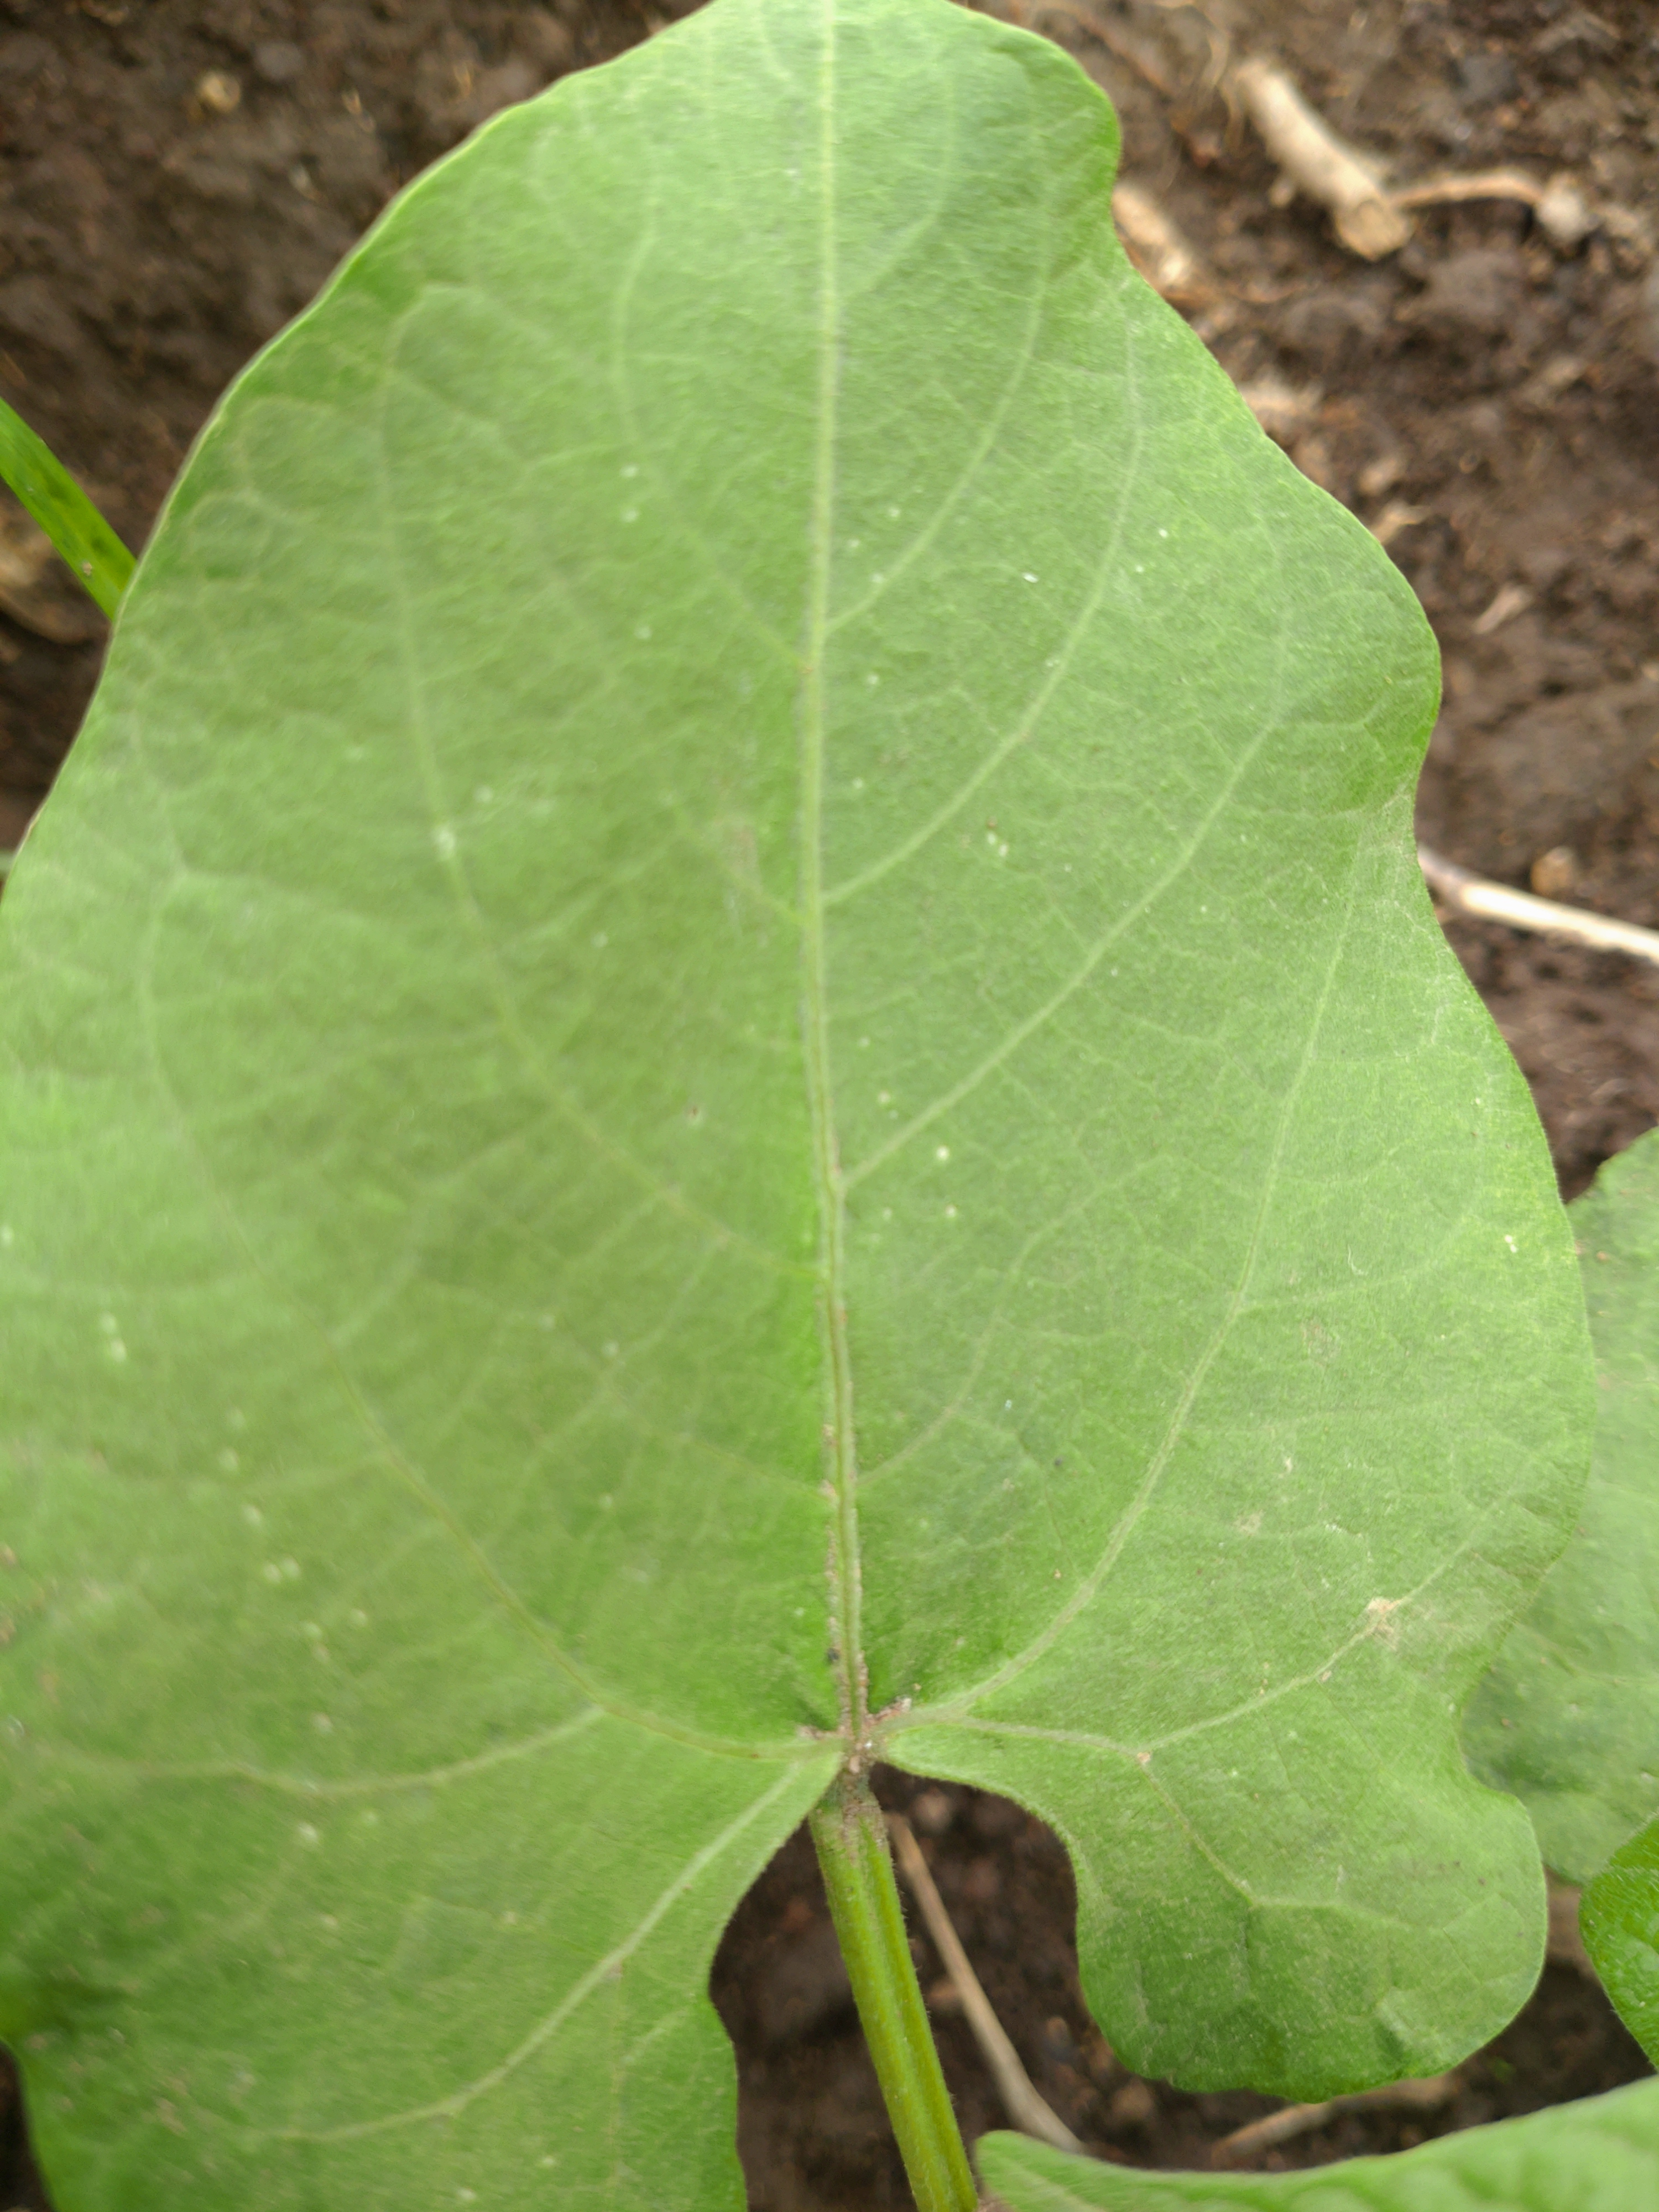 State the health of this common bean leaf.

healthy
